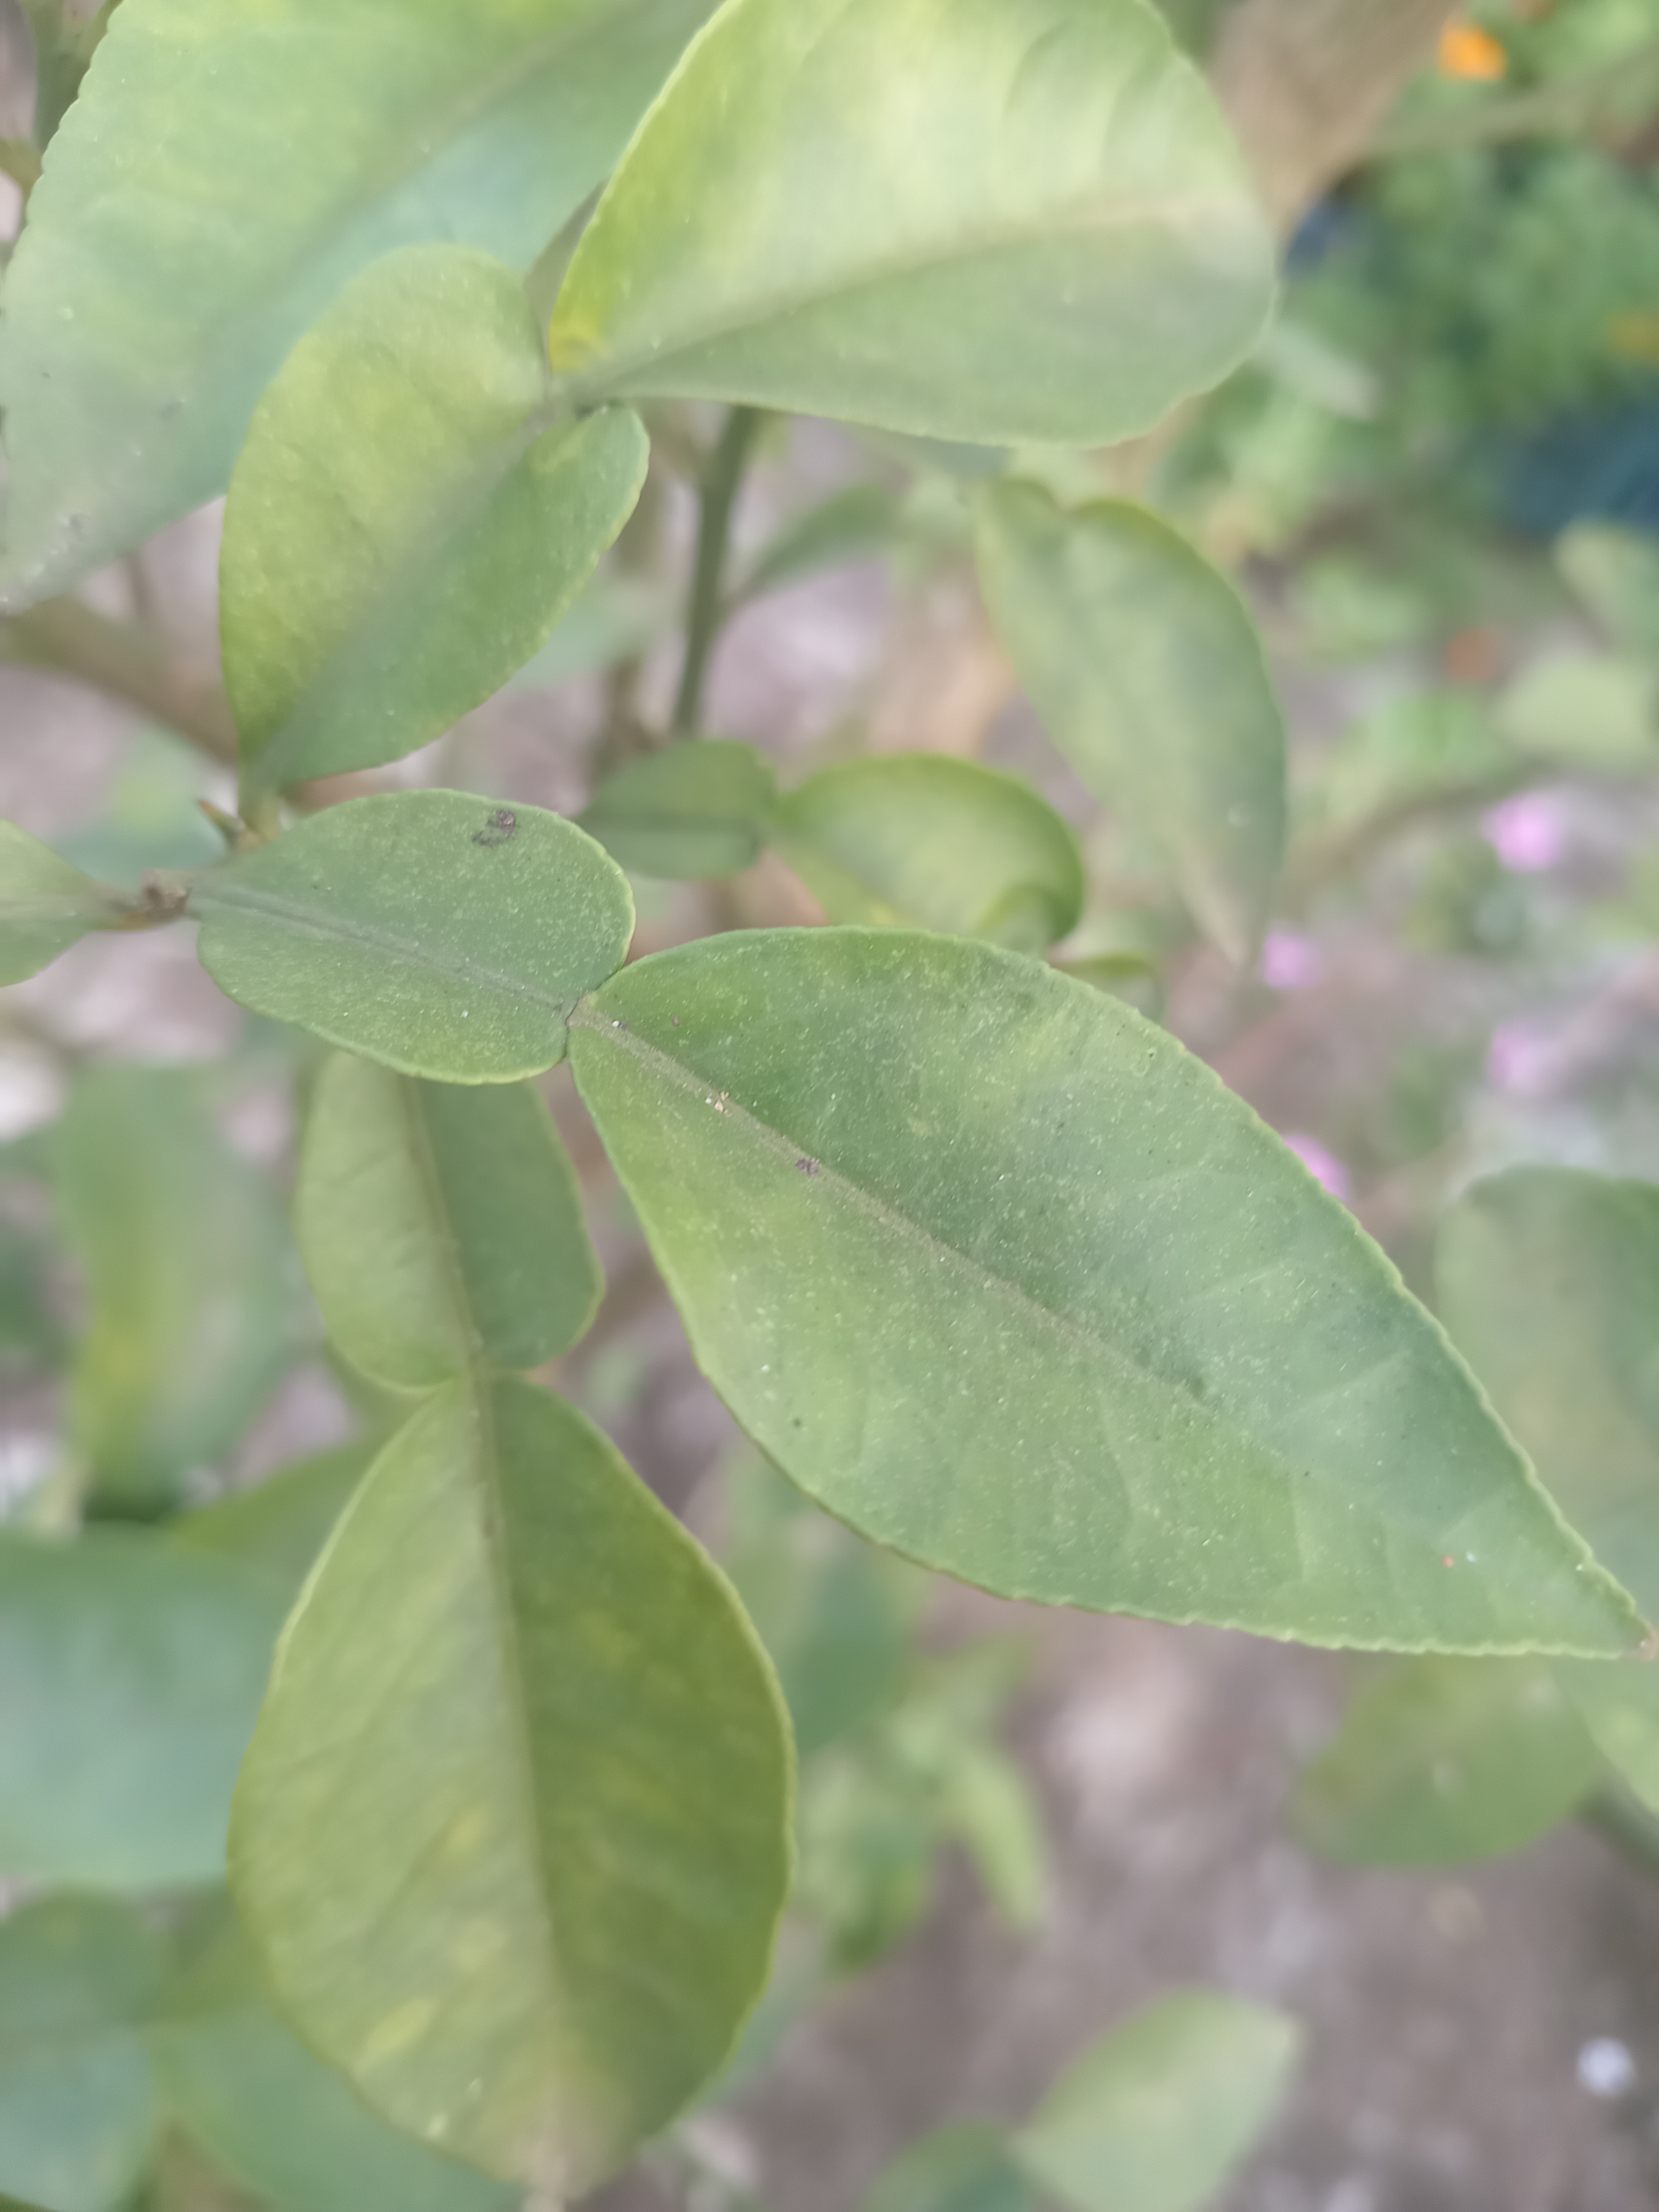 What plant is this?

lemon
